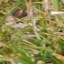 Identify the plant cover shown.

grass
